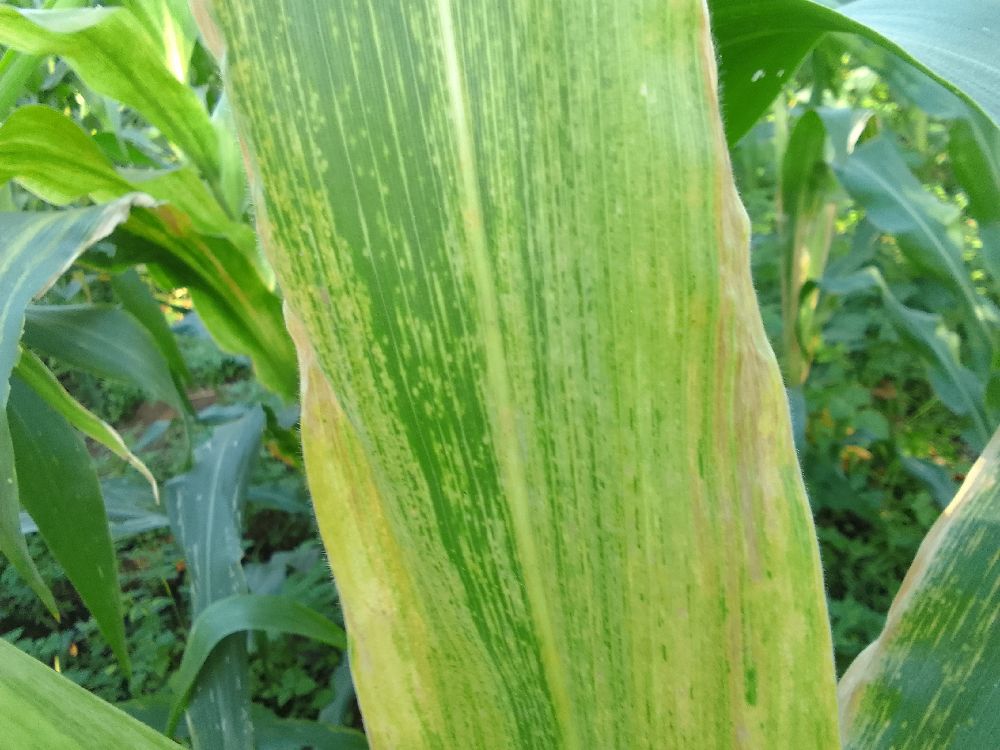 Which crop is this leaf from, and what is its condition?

maize, maize lethal necrosis
